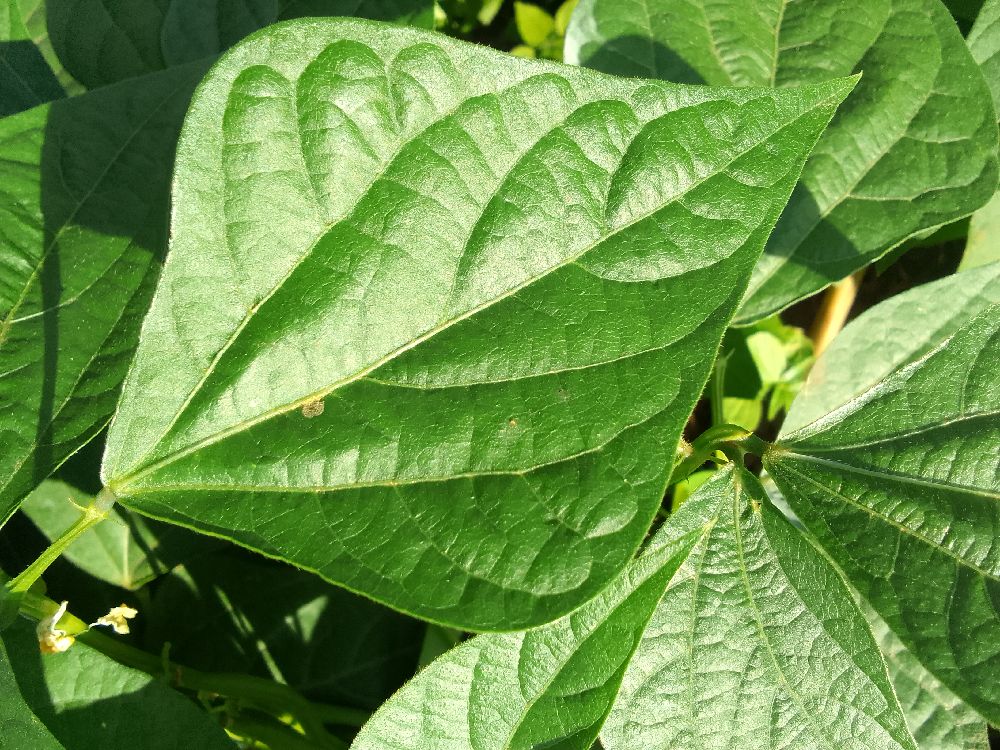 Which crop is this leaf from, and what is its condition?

common bean, healthy
